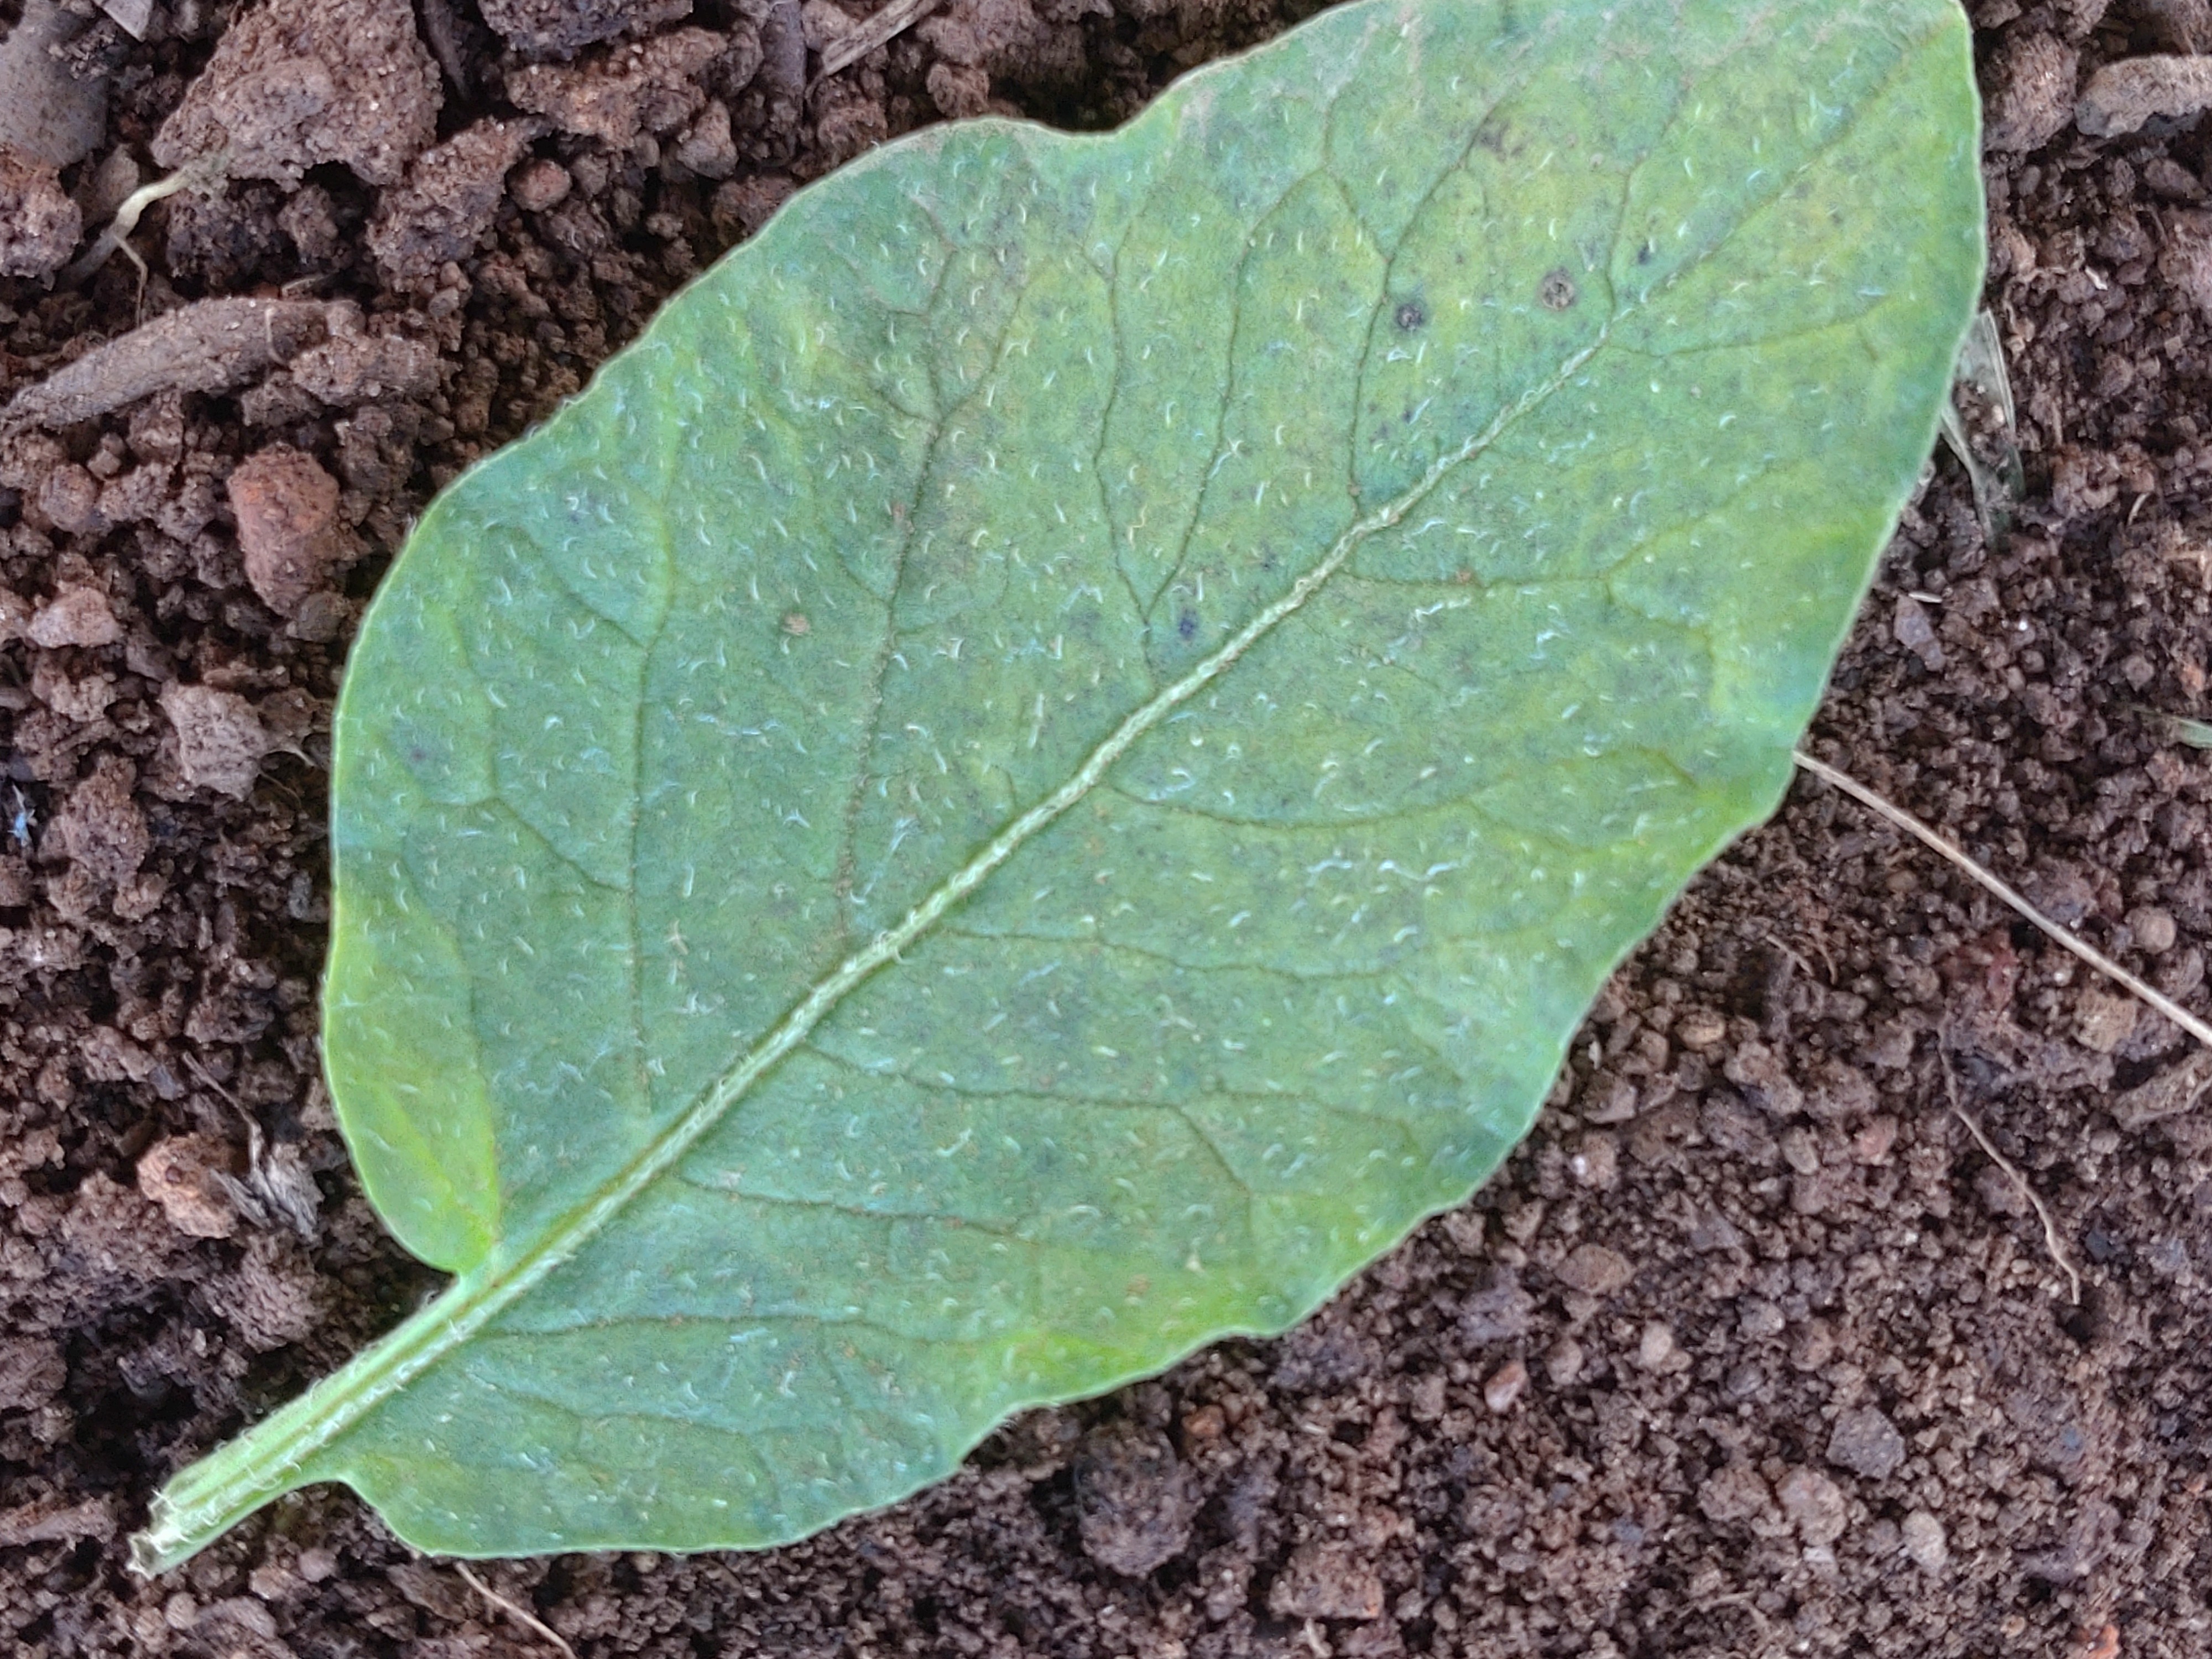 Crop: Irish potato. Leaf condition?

late blight
